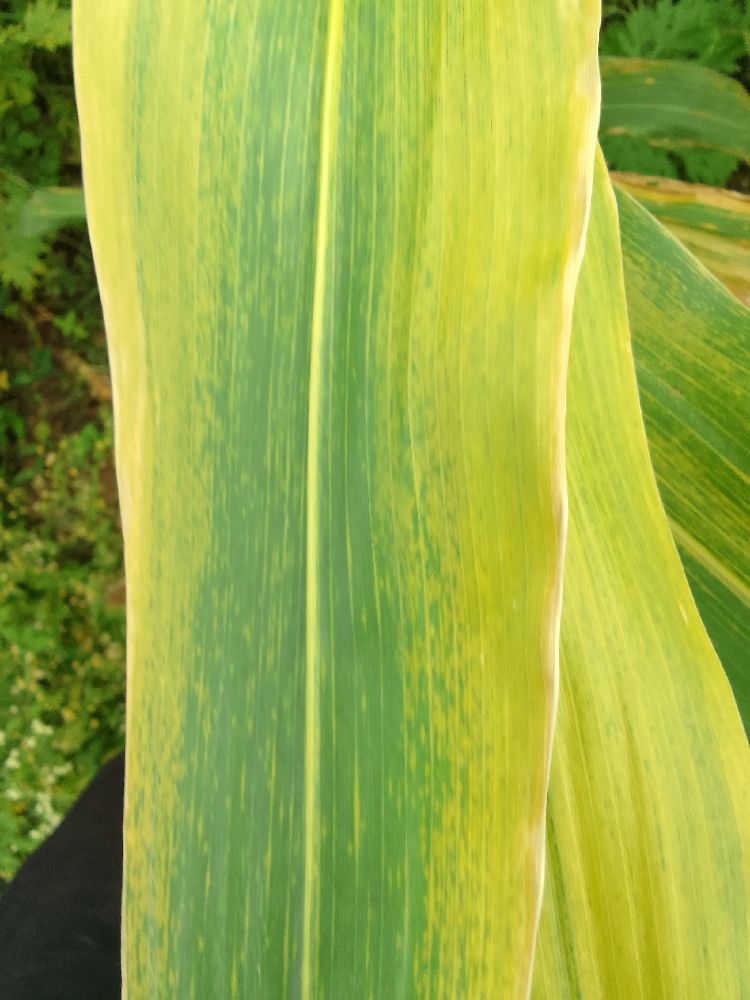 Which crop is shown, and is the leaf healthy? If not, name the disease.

maize, maize lethal necrosis
